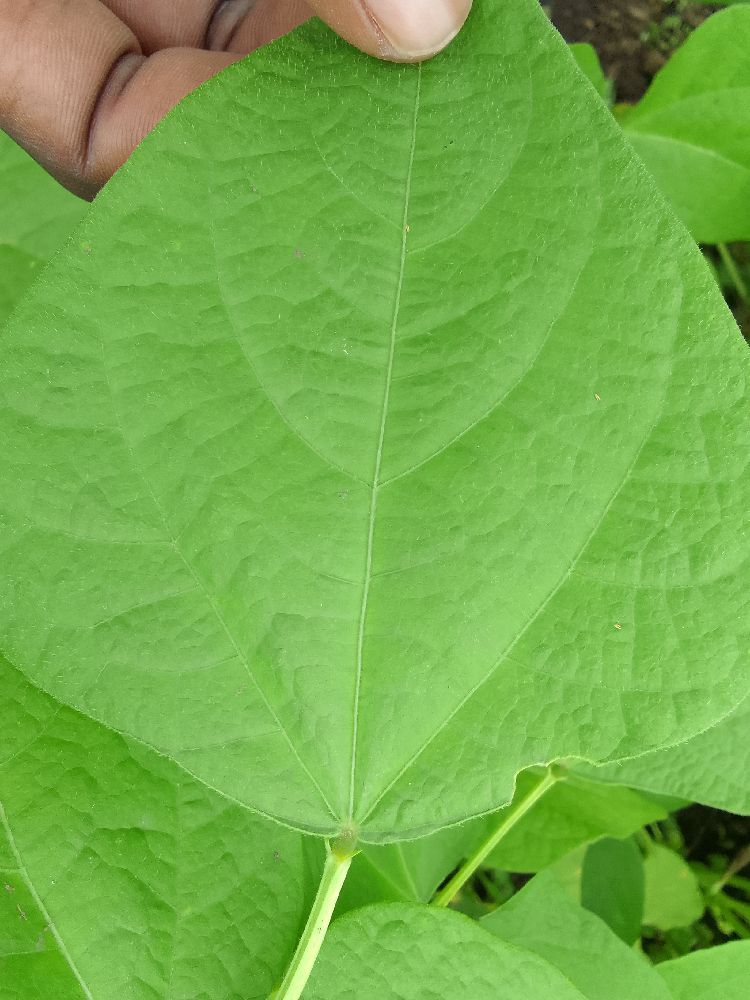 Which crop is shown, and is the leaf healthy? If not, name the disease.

common bean, healthy
